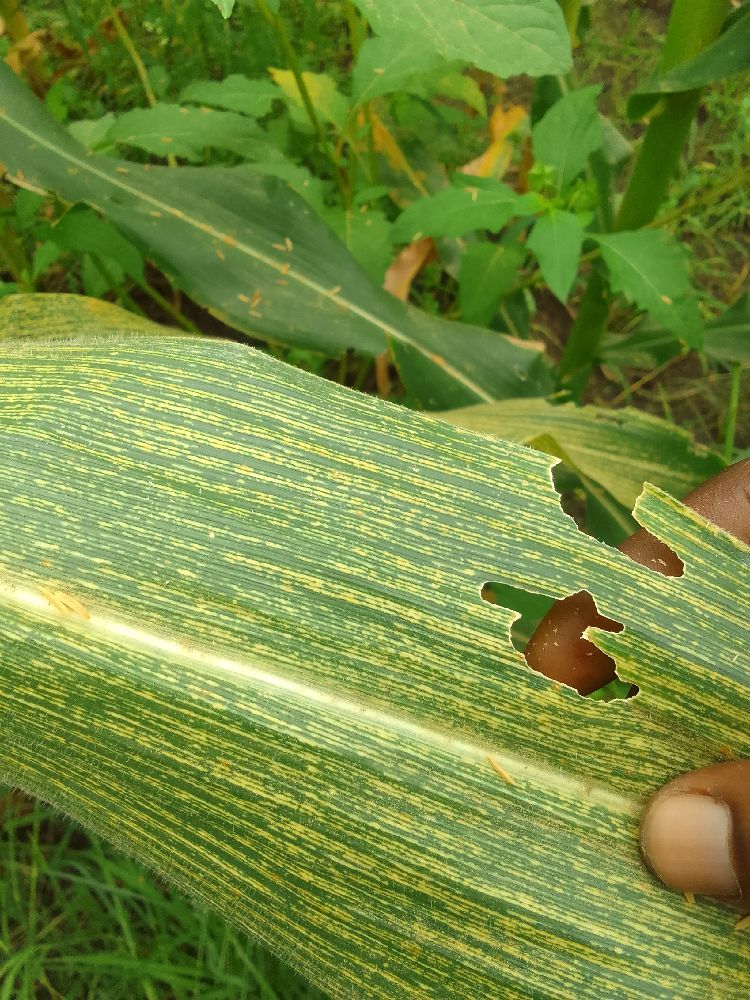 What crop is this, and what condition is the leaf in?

maize, maize streak virus
